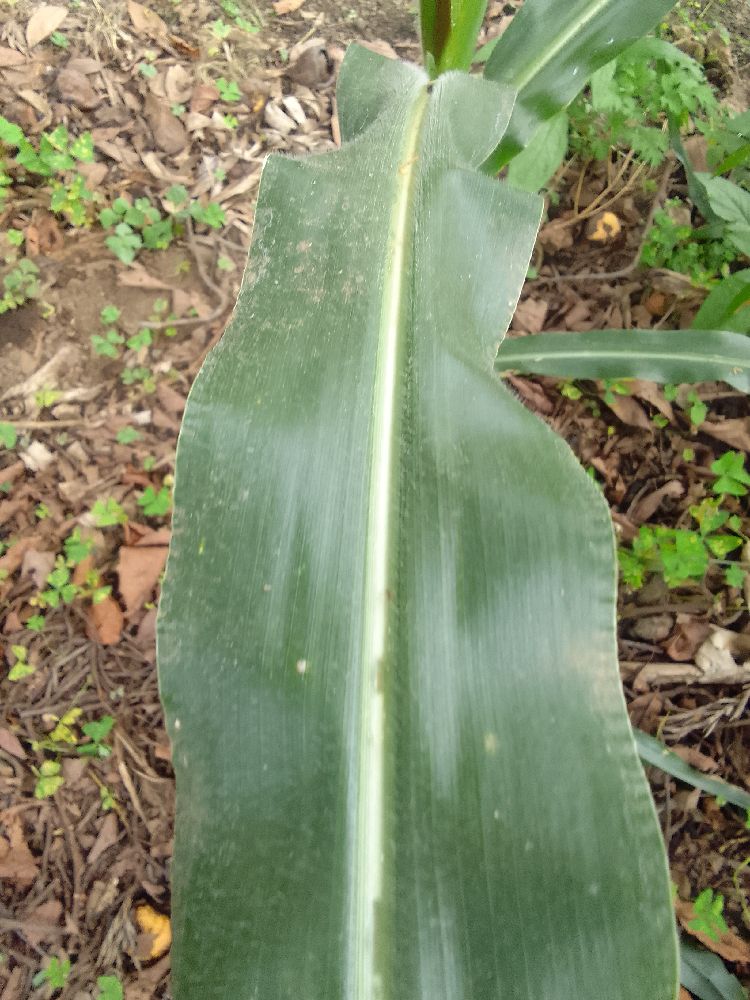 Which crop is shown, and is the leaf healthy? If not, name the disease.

maize, healthy
